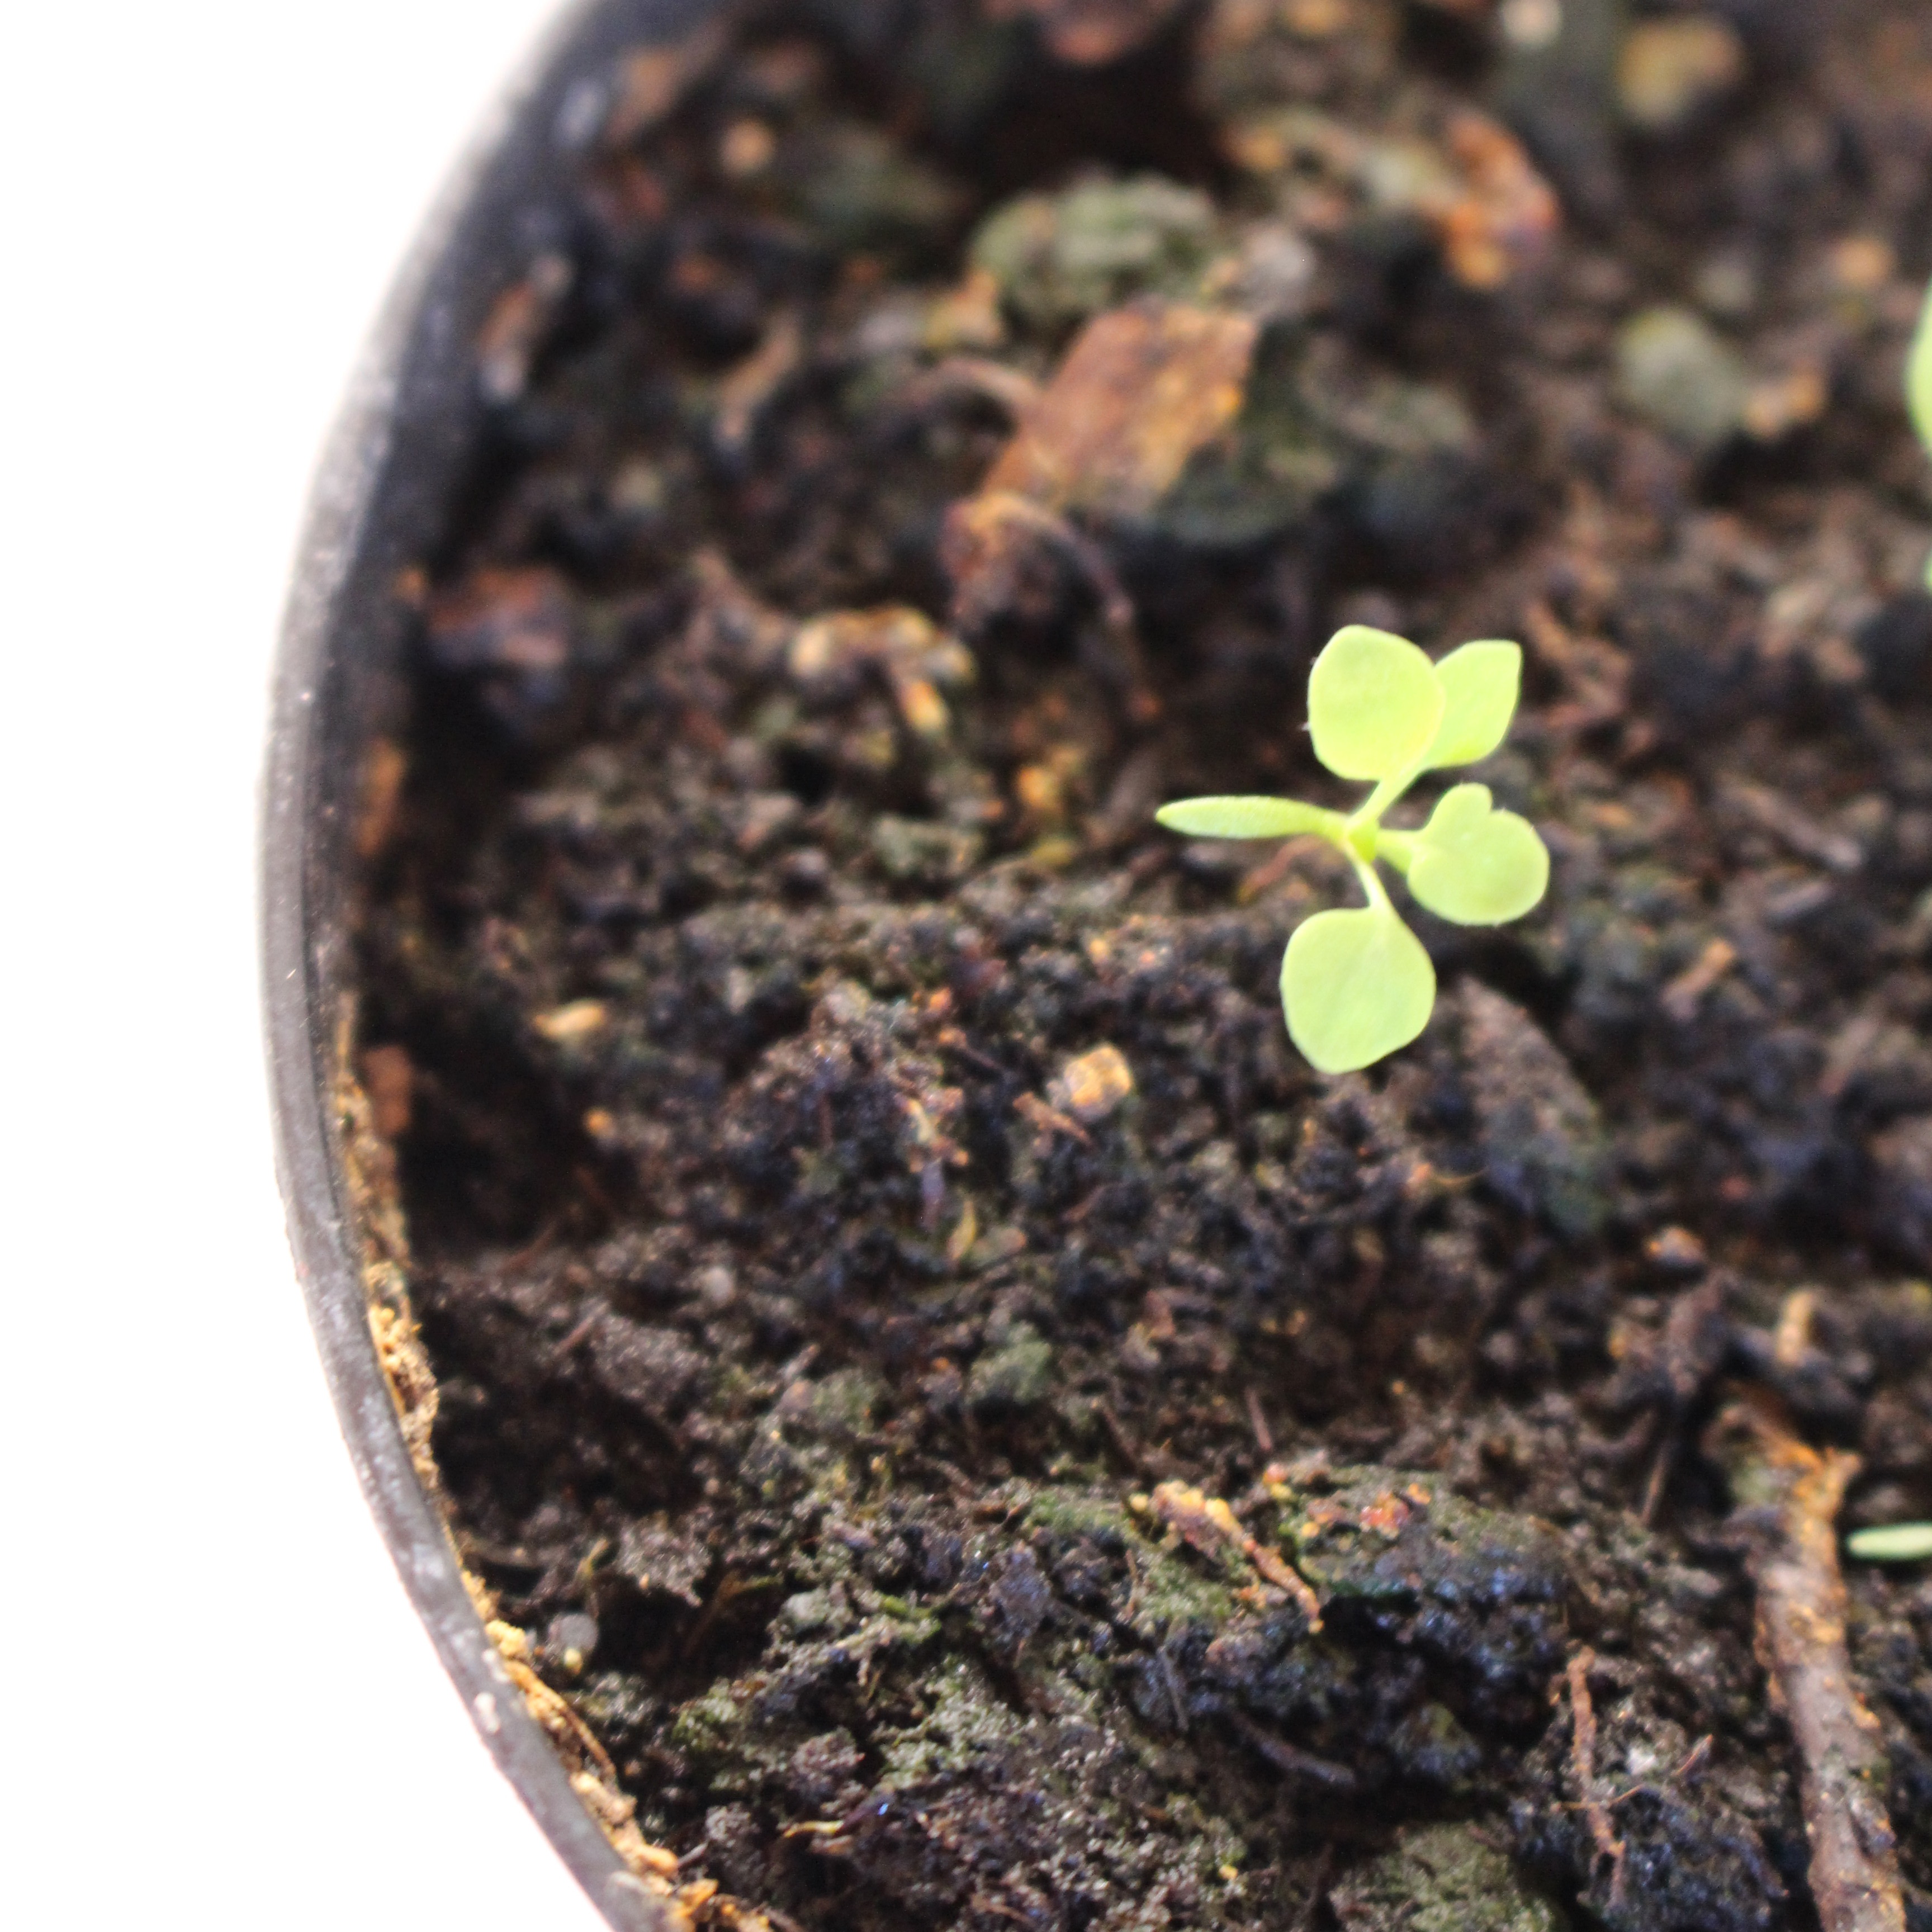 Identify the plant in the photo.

Papaver rhoeas
